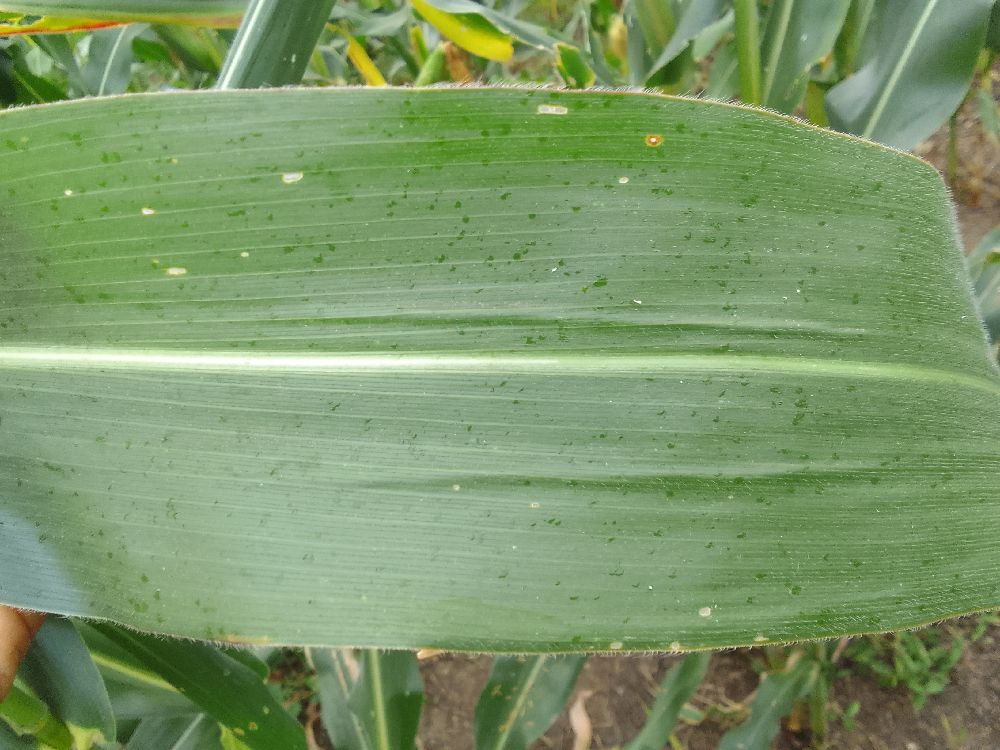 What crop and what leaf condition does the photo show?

maize, healthy
